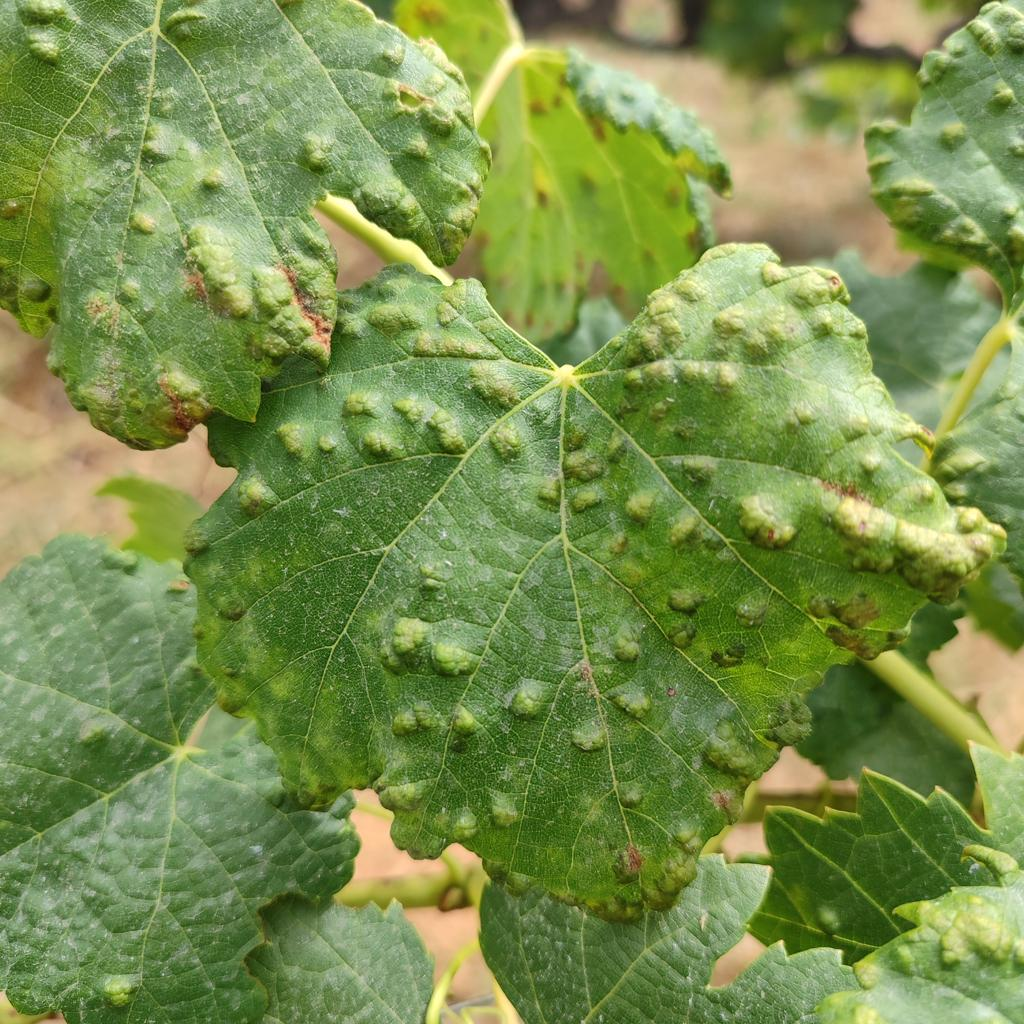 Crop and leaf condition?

grapevine, erineum mite
